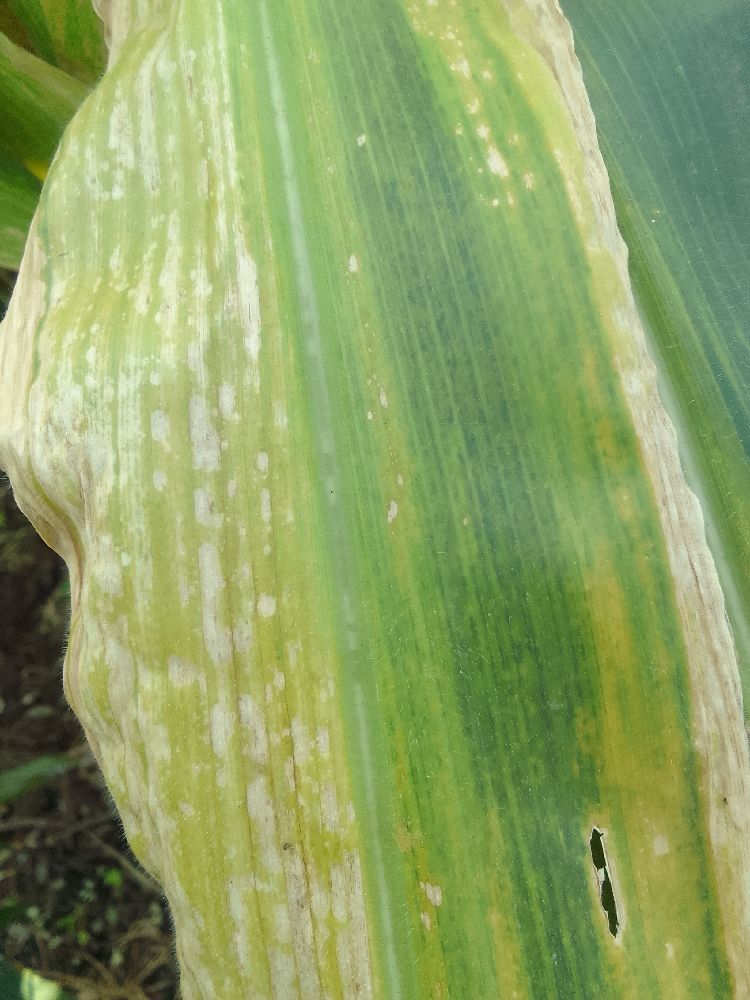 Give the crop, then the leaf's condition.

maize, maize lethal necrosis
